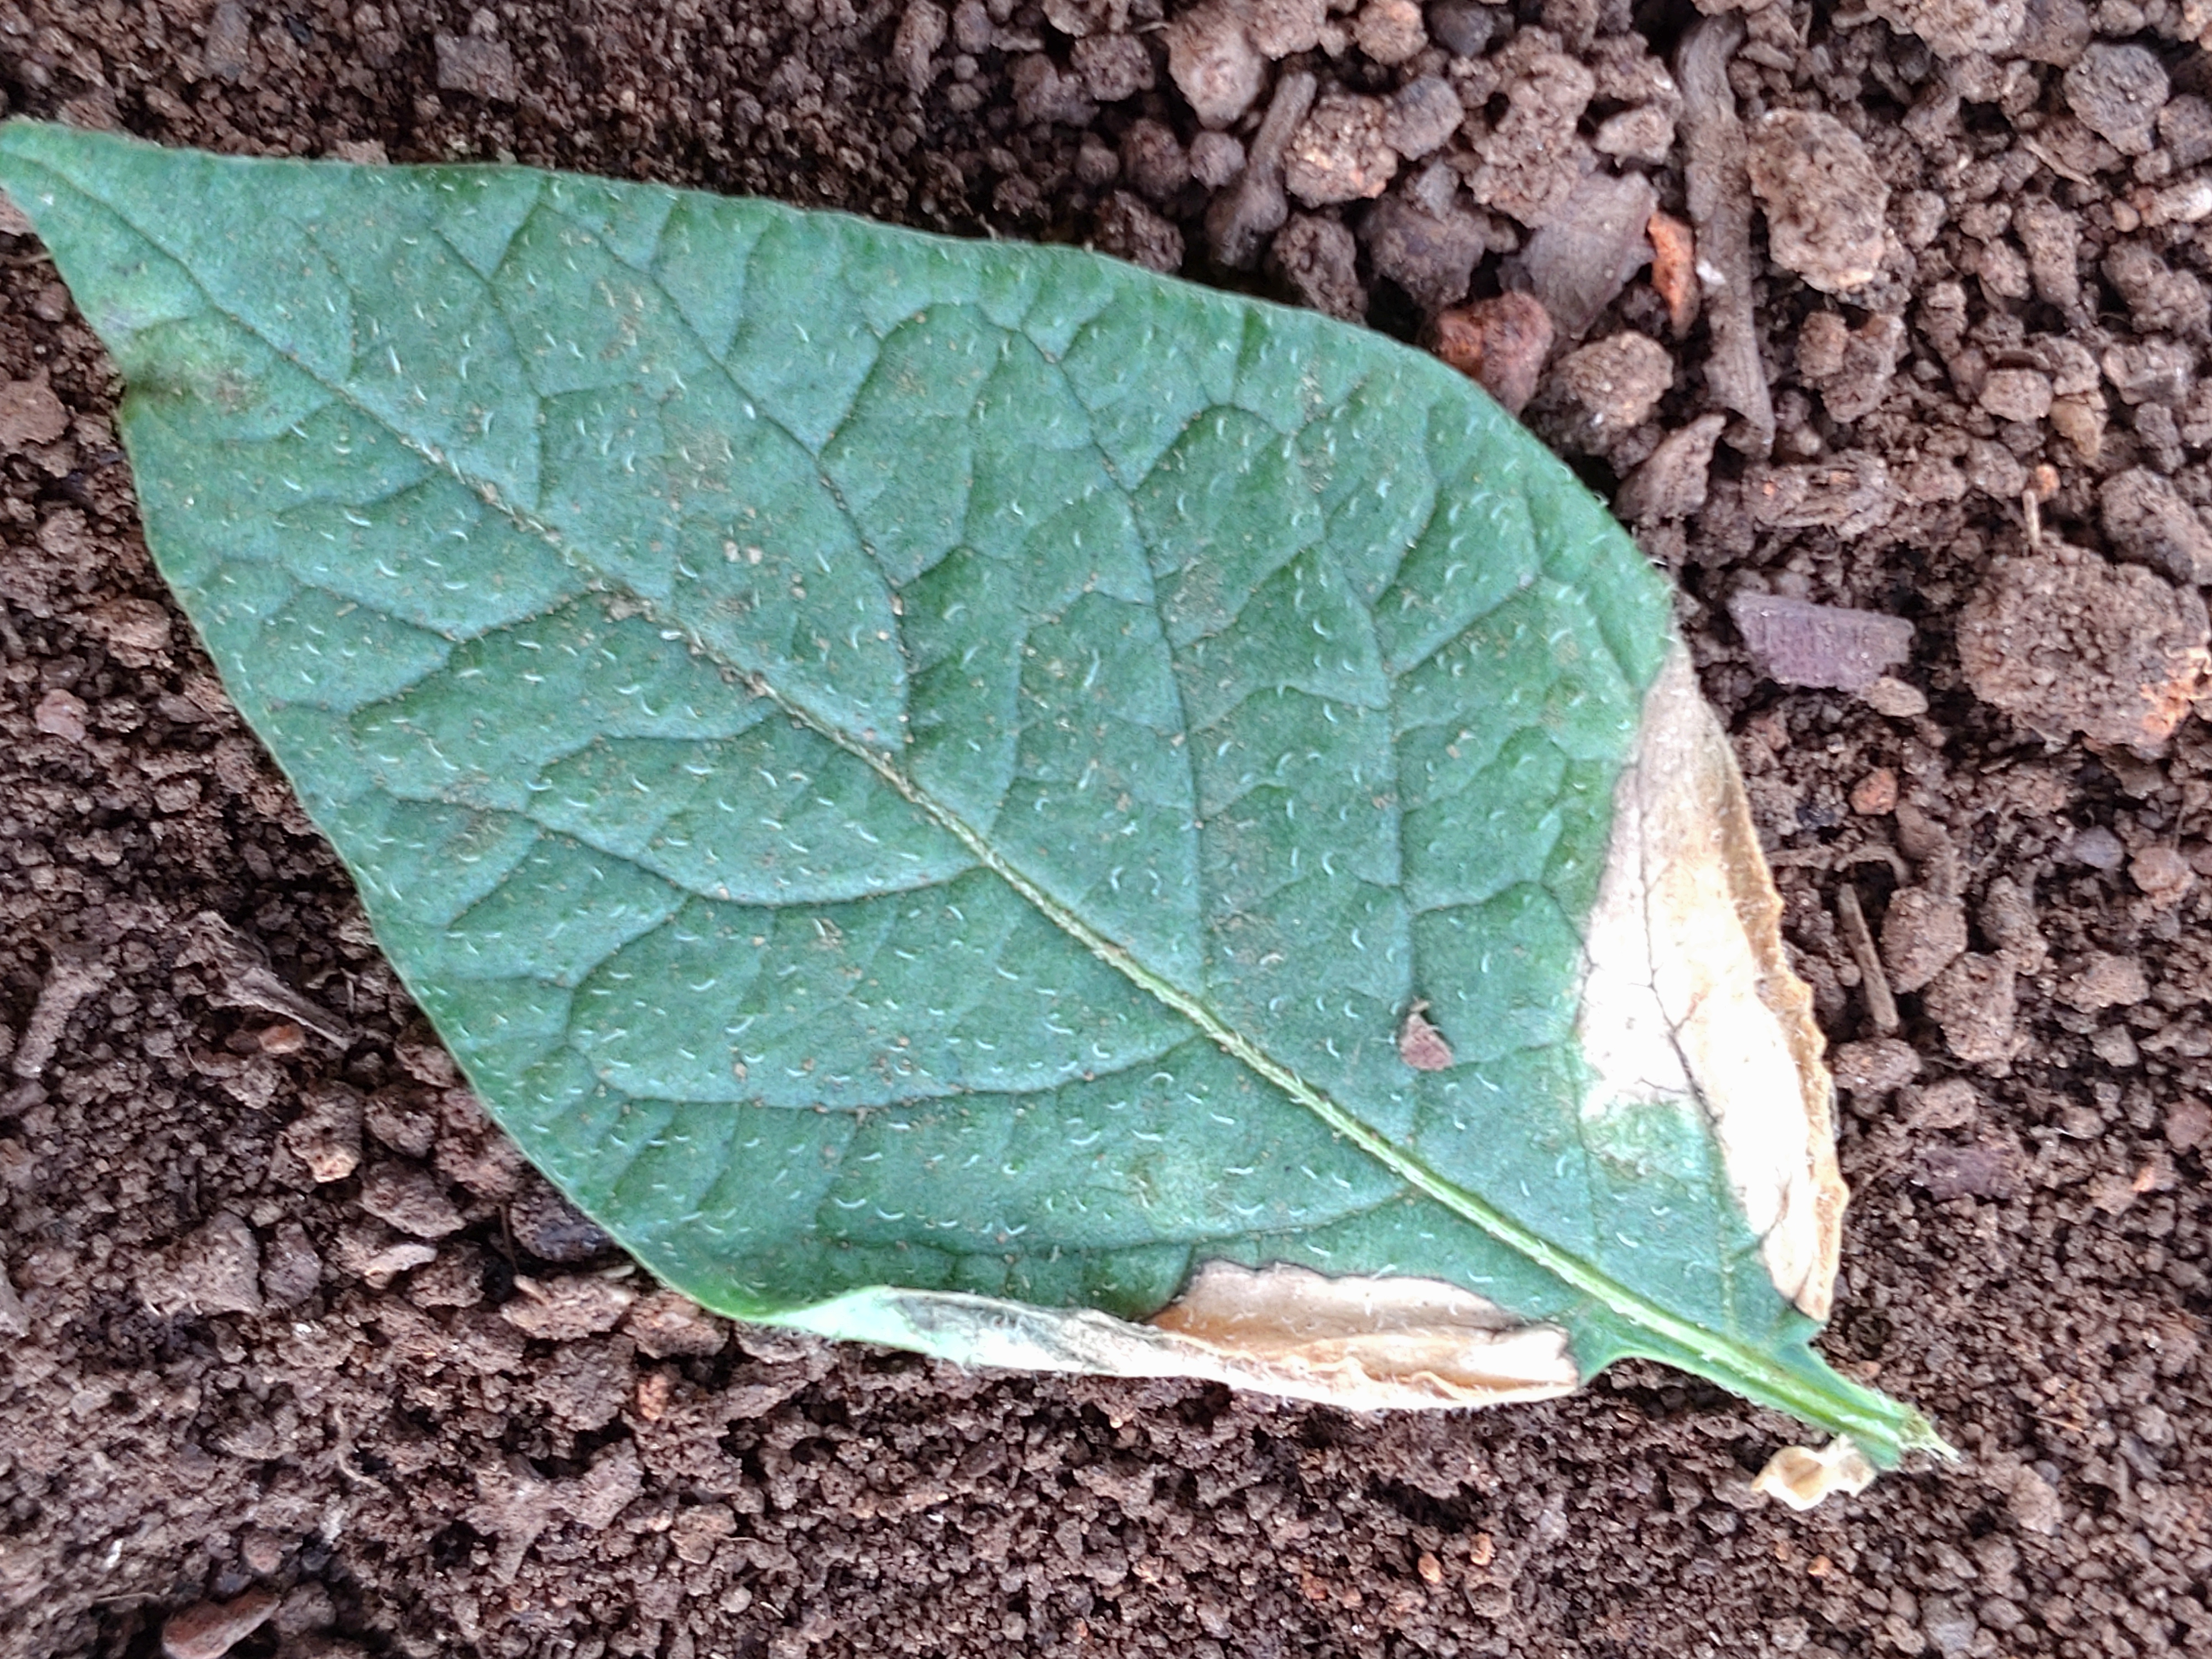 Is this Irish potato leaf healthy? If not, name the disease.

early blight
